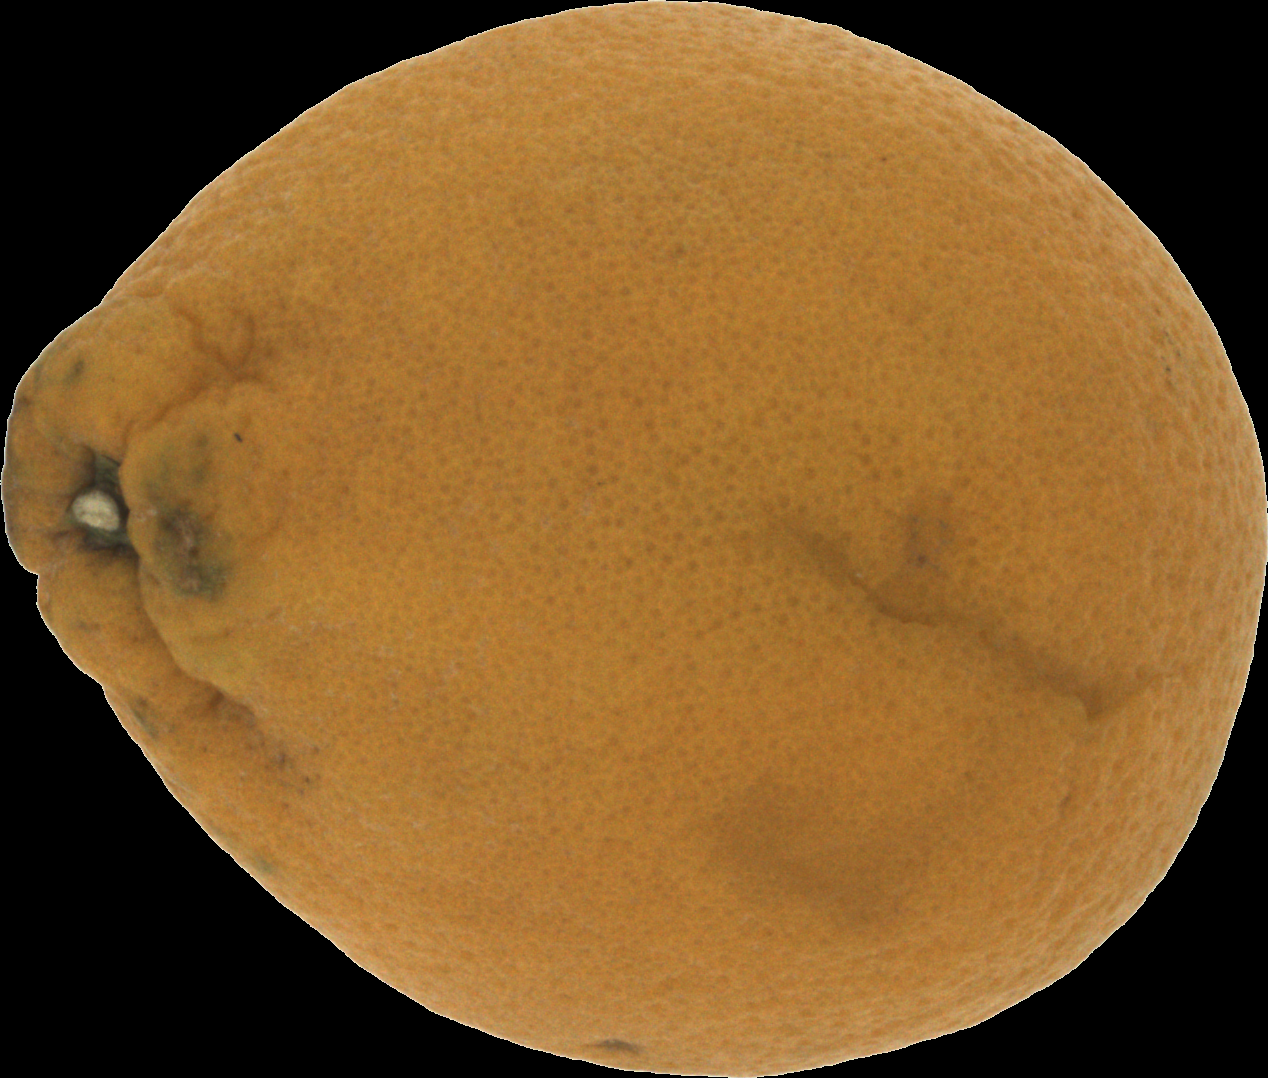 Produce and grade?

orange, bad
